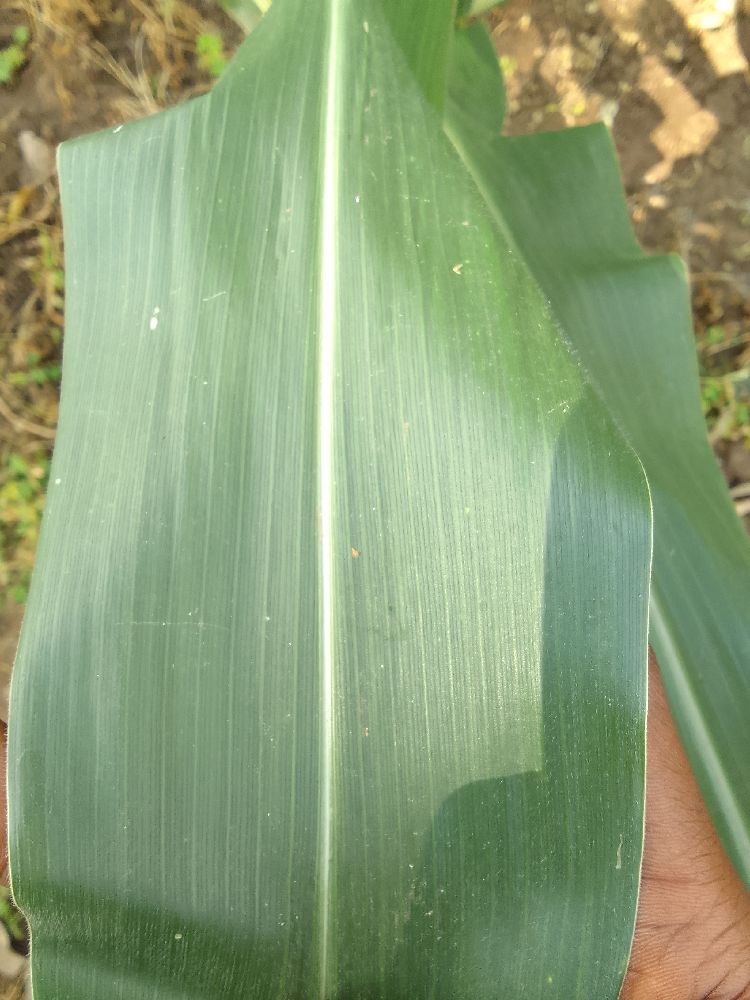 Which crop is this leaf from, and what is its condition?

maize, healthy
